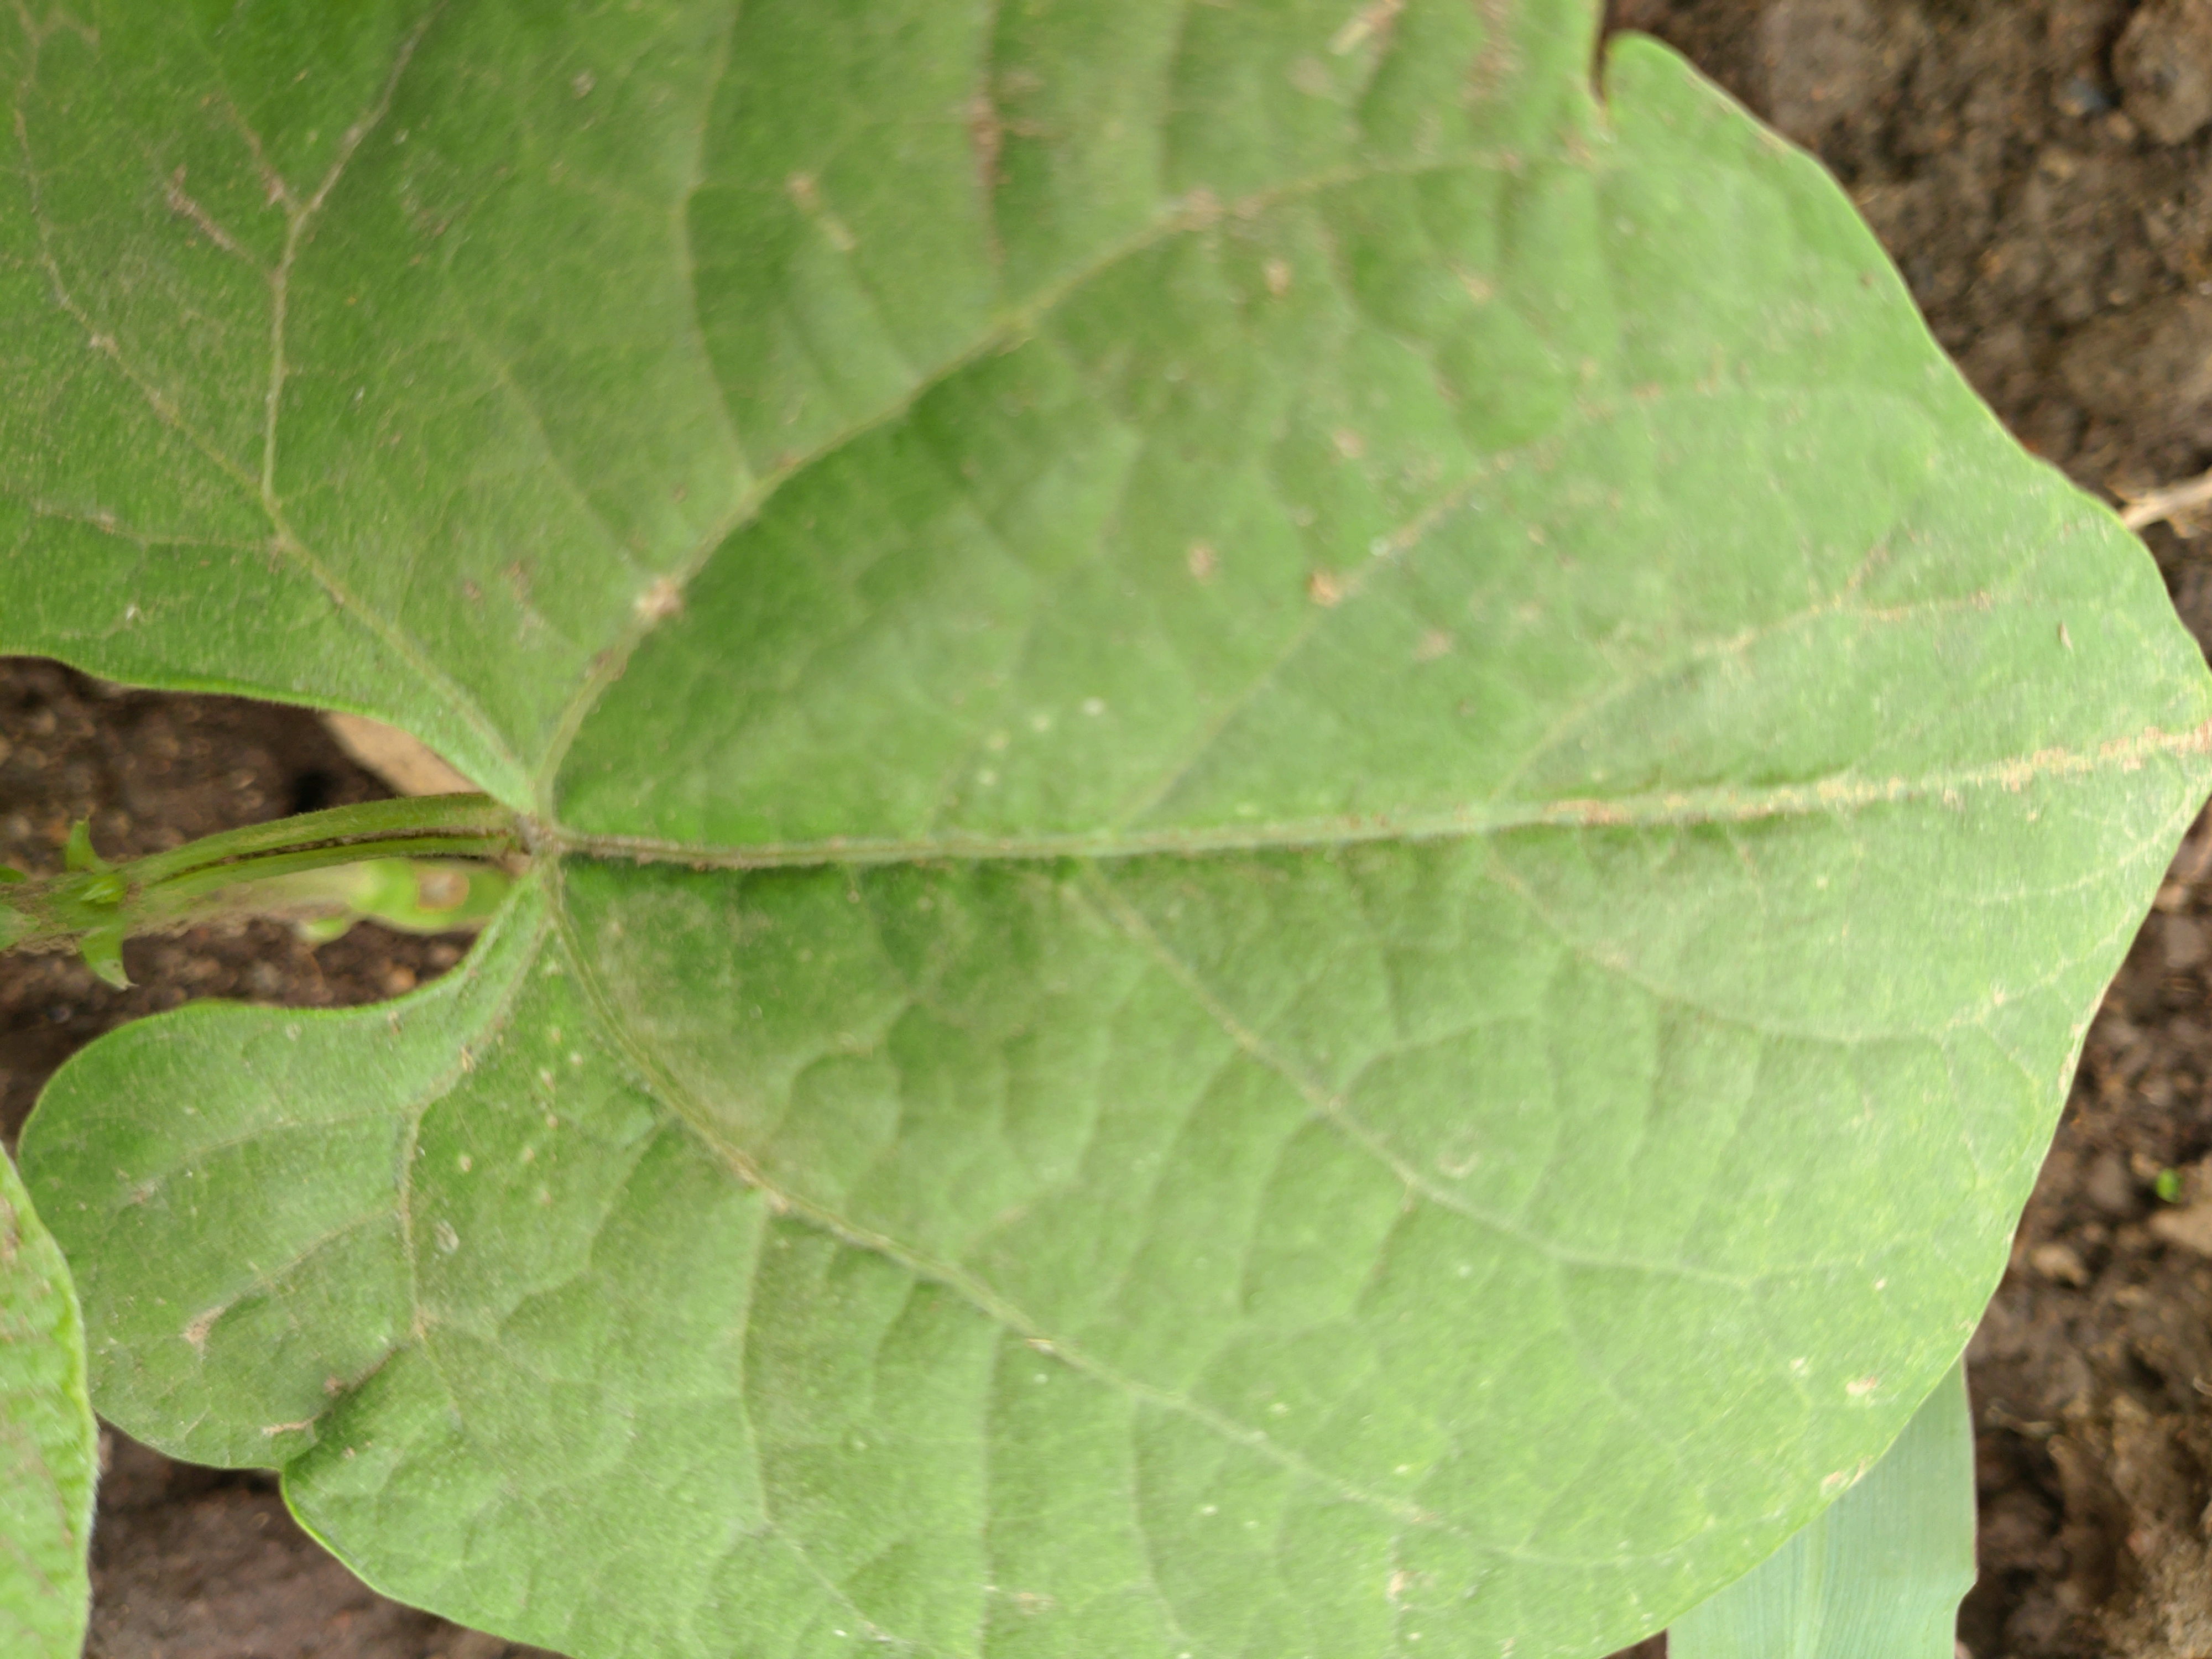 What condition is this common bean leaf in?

healthy
